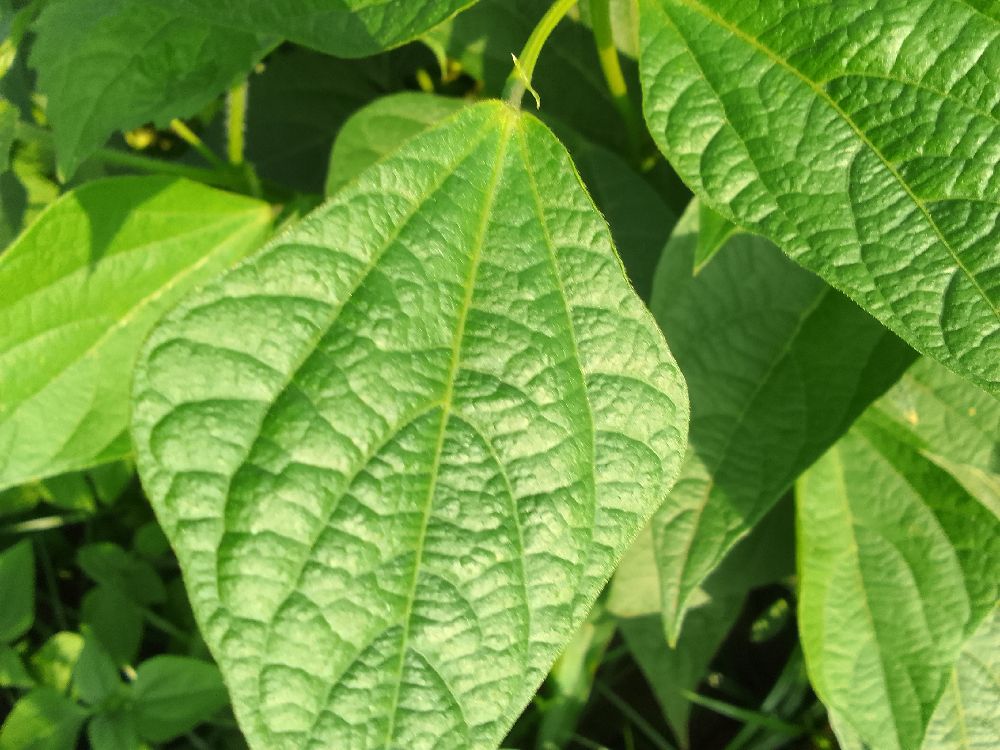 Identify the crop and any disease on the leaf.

common bean, healthy
